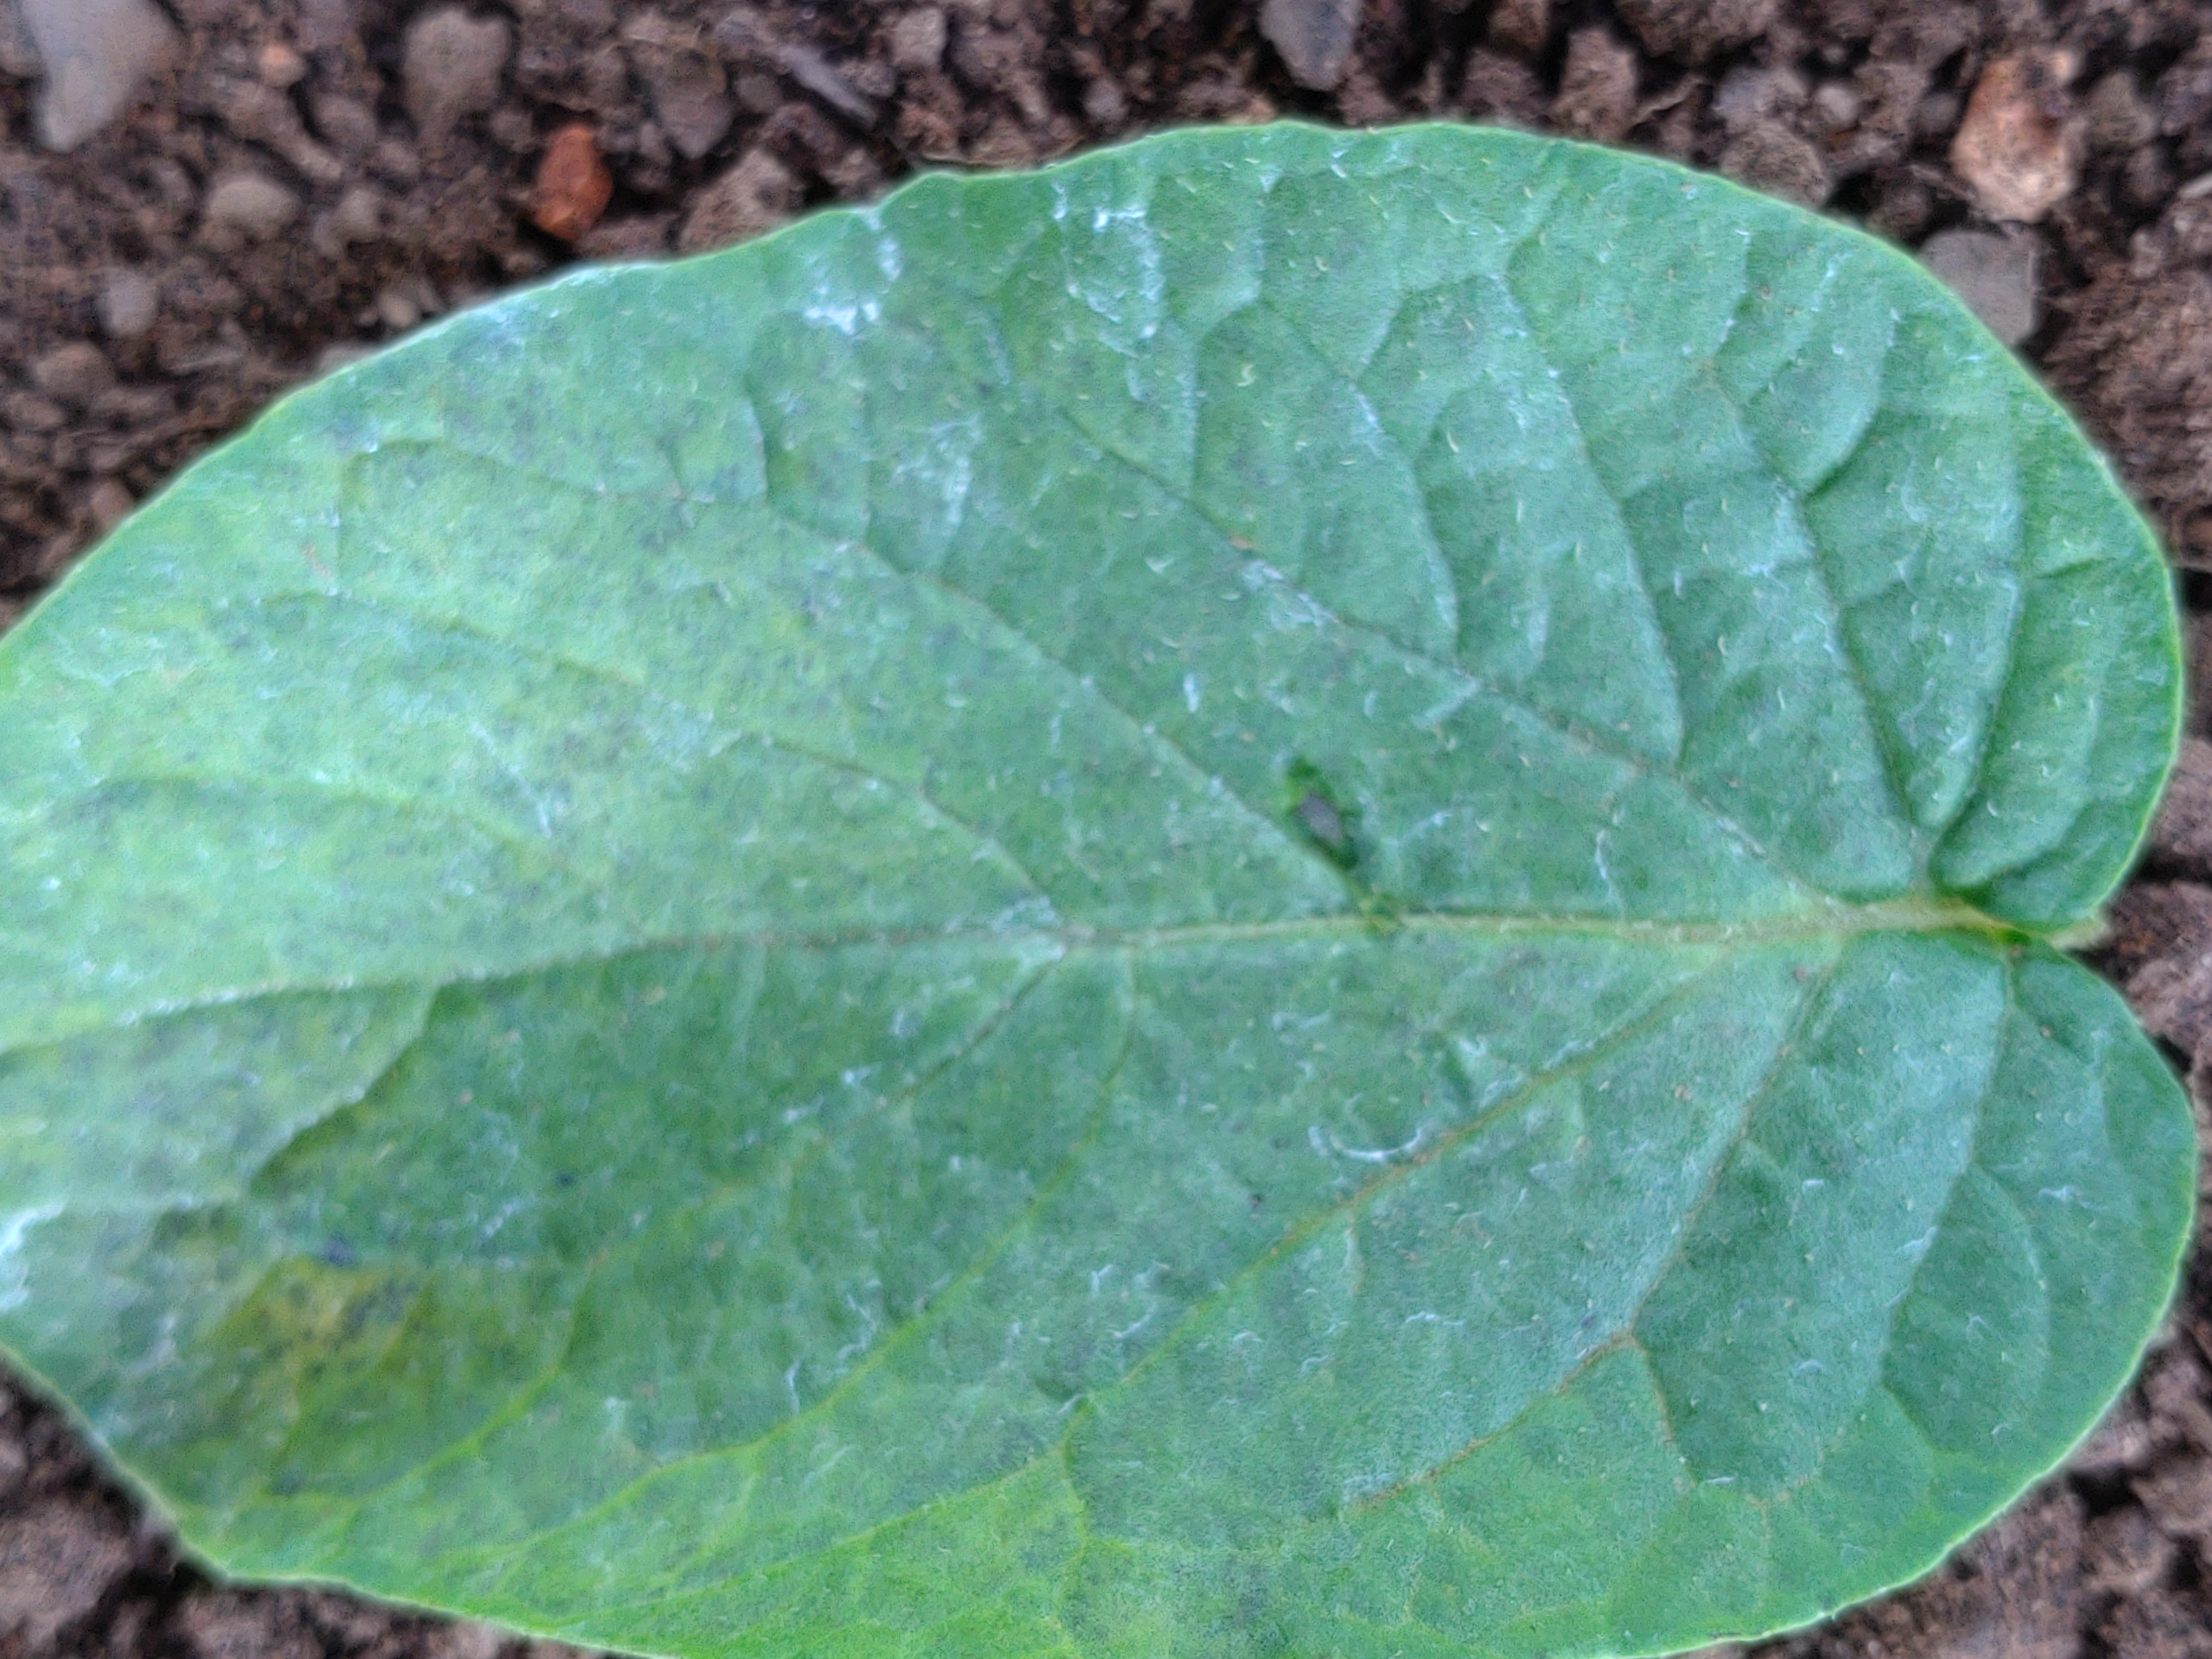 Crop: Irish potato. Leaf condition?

early blight
